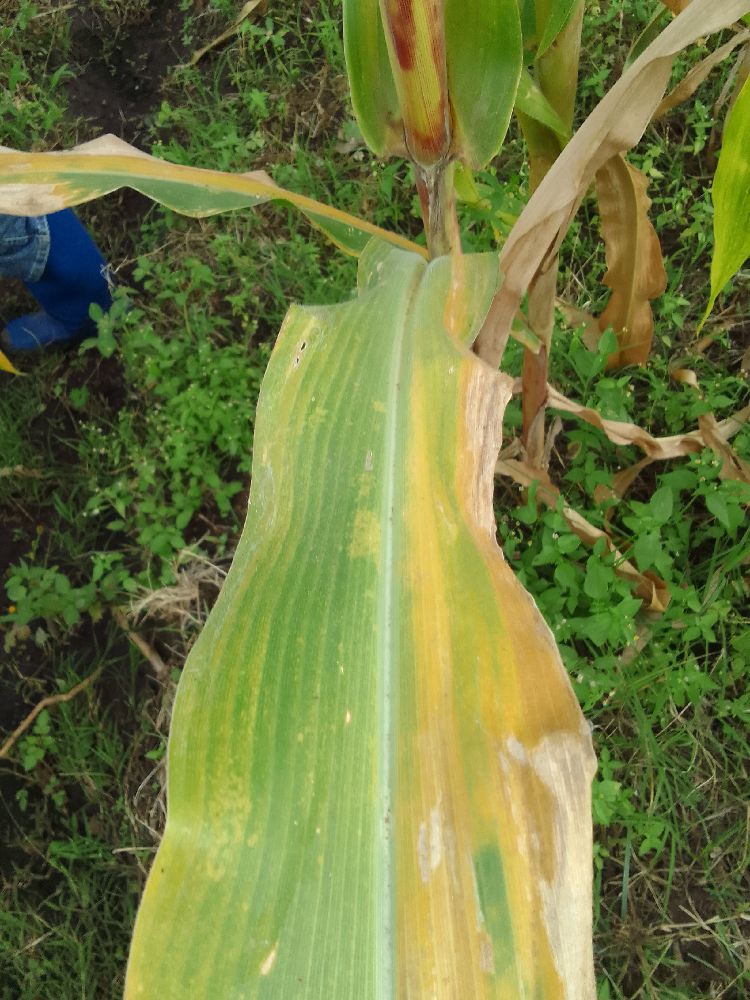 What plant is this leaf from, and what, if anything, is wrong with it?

maize, maize lethal necrosis
